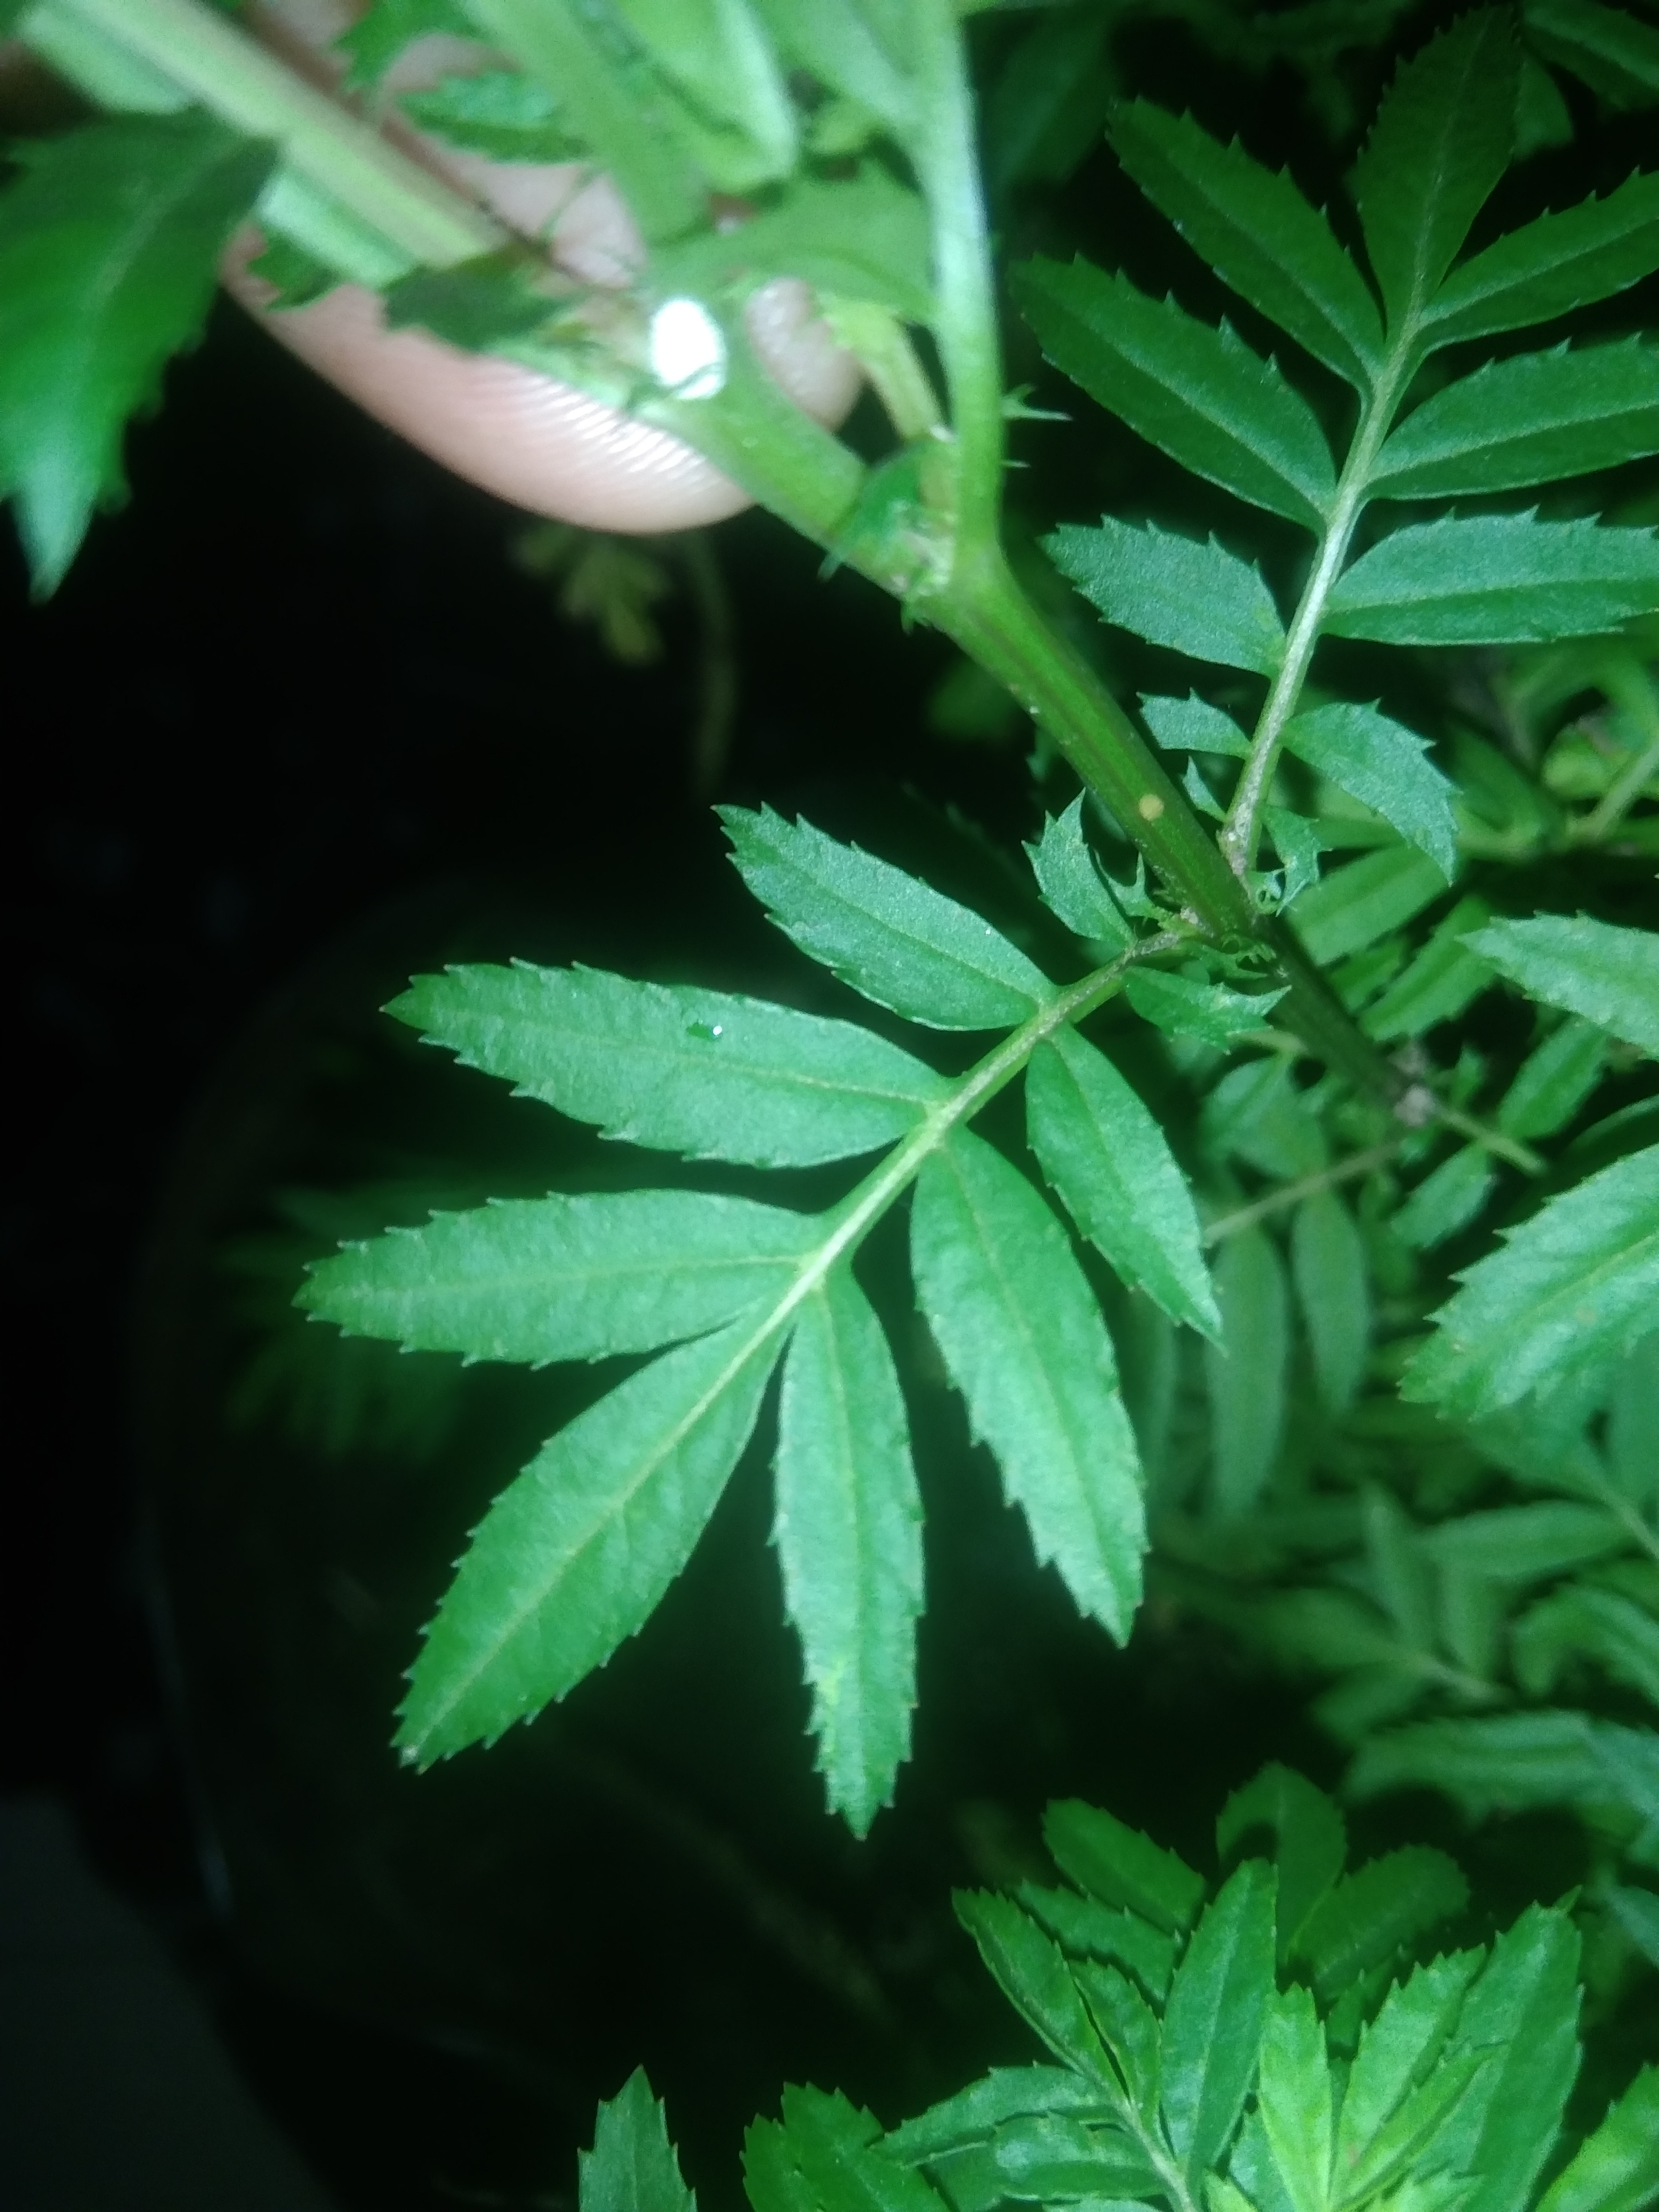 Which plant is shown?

marigold
